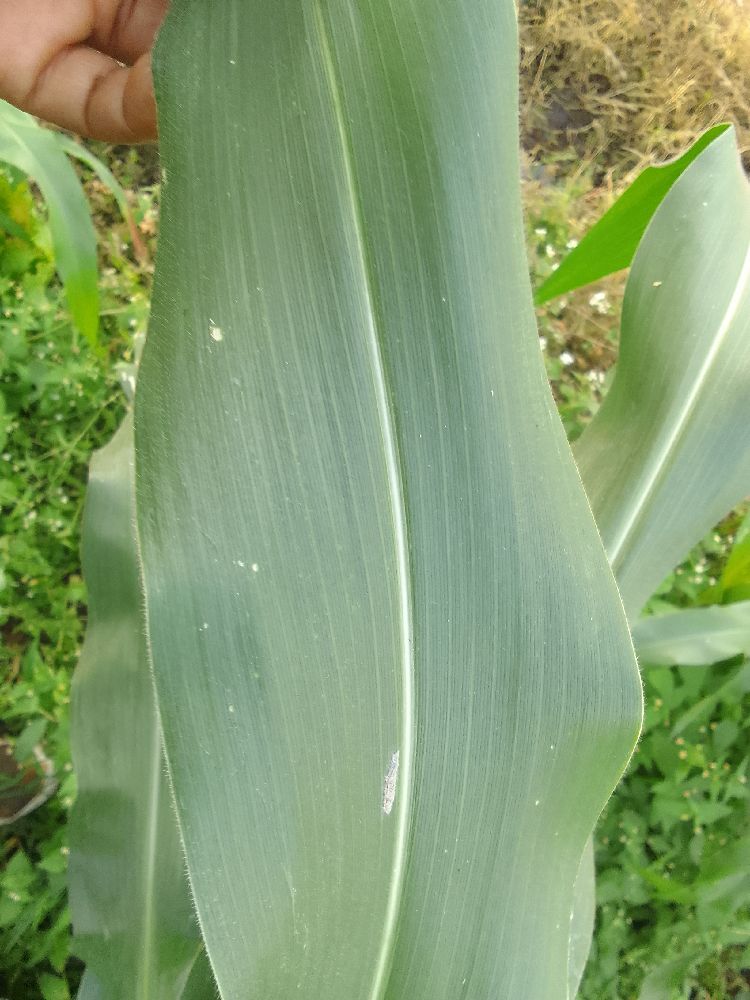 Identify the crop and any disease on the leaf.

maize, healthy
